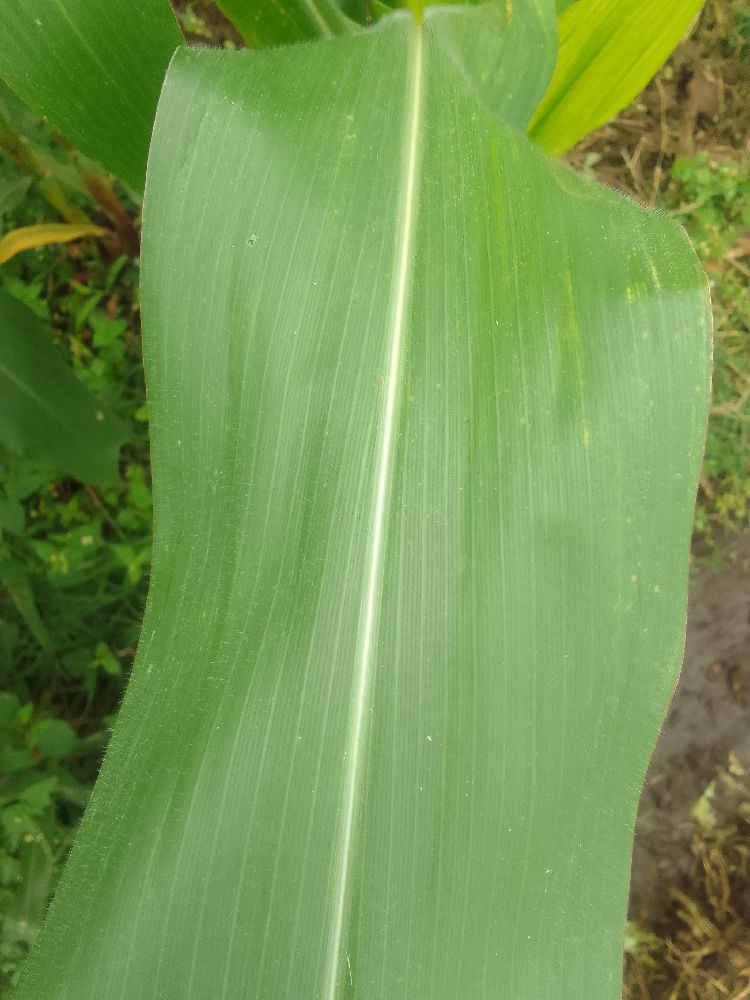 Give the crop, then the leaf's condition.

maize, healthy
